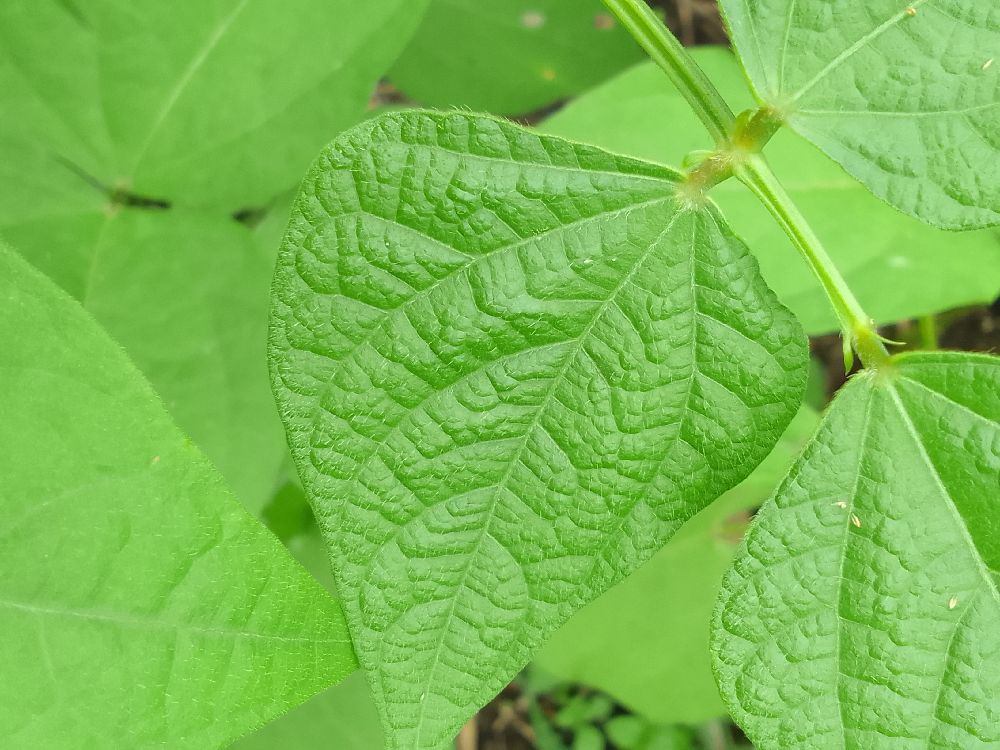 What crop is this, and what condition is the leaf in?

common bean, healthy
